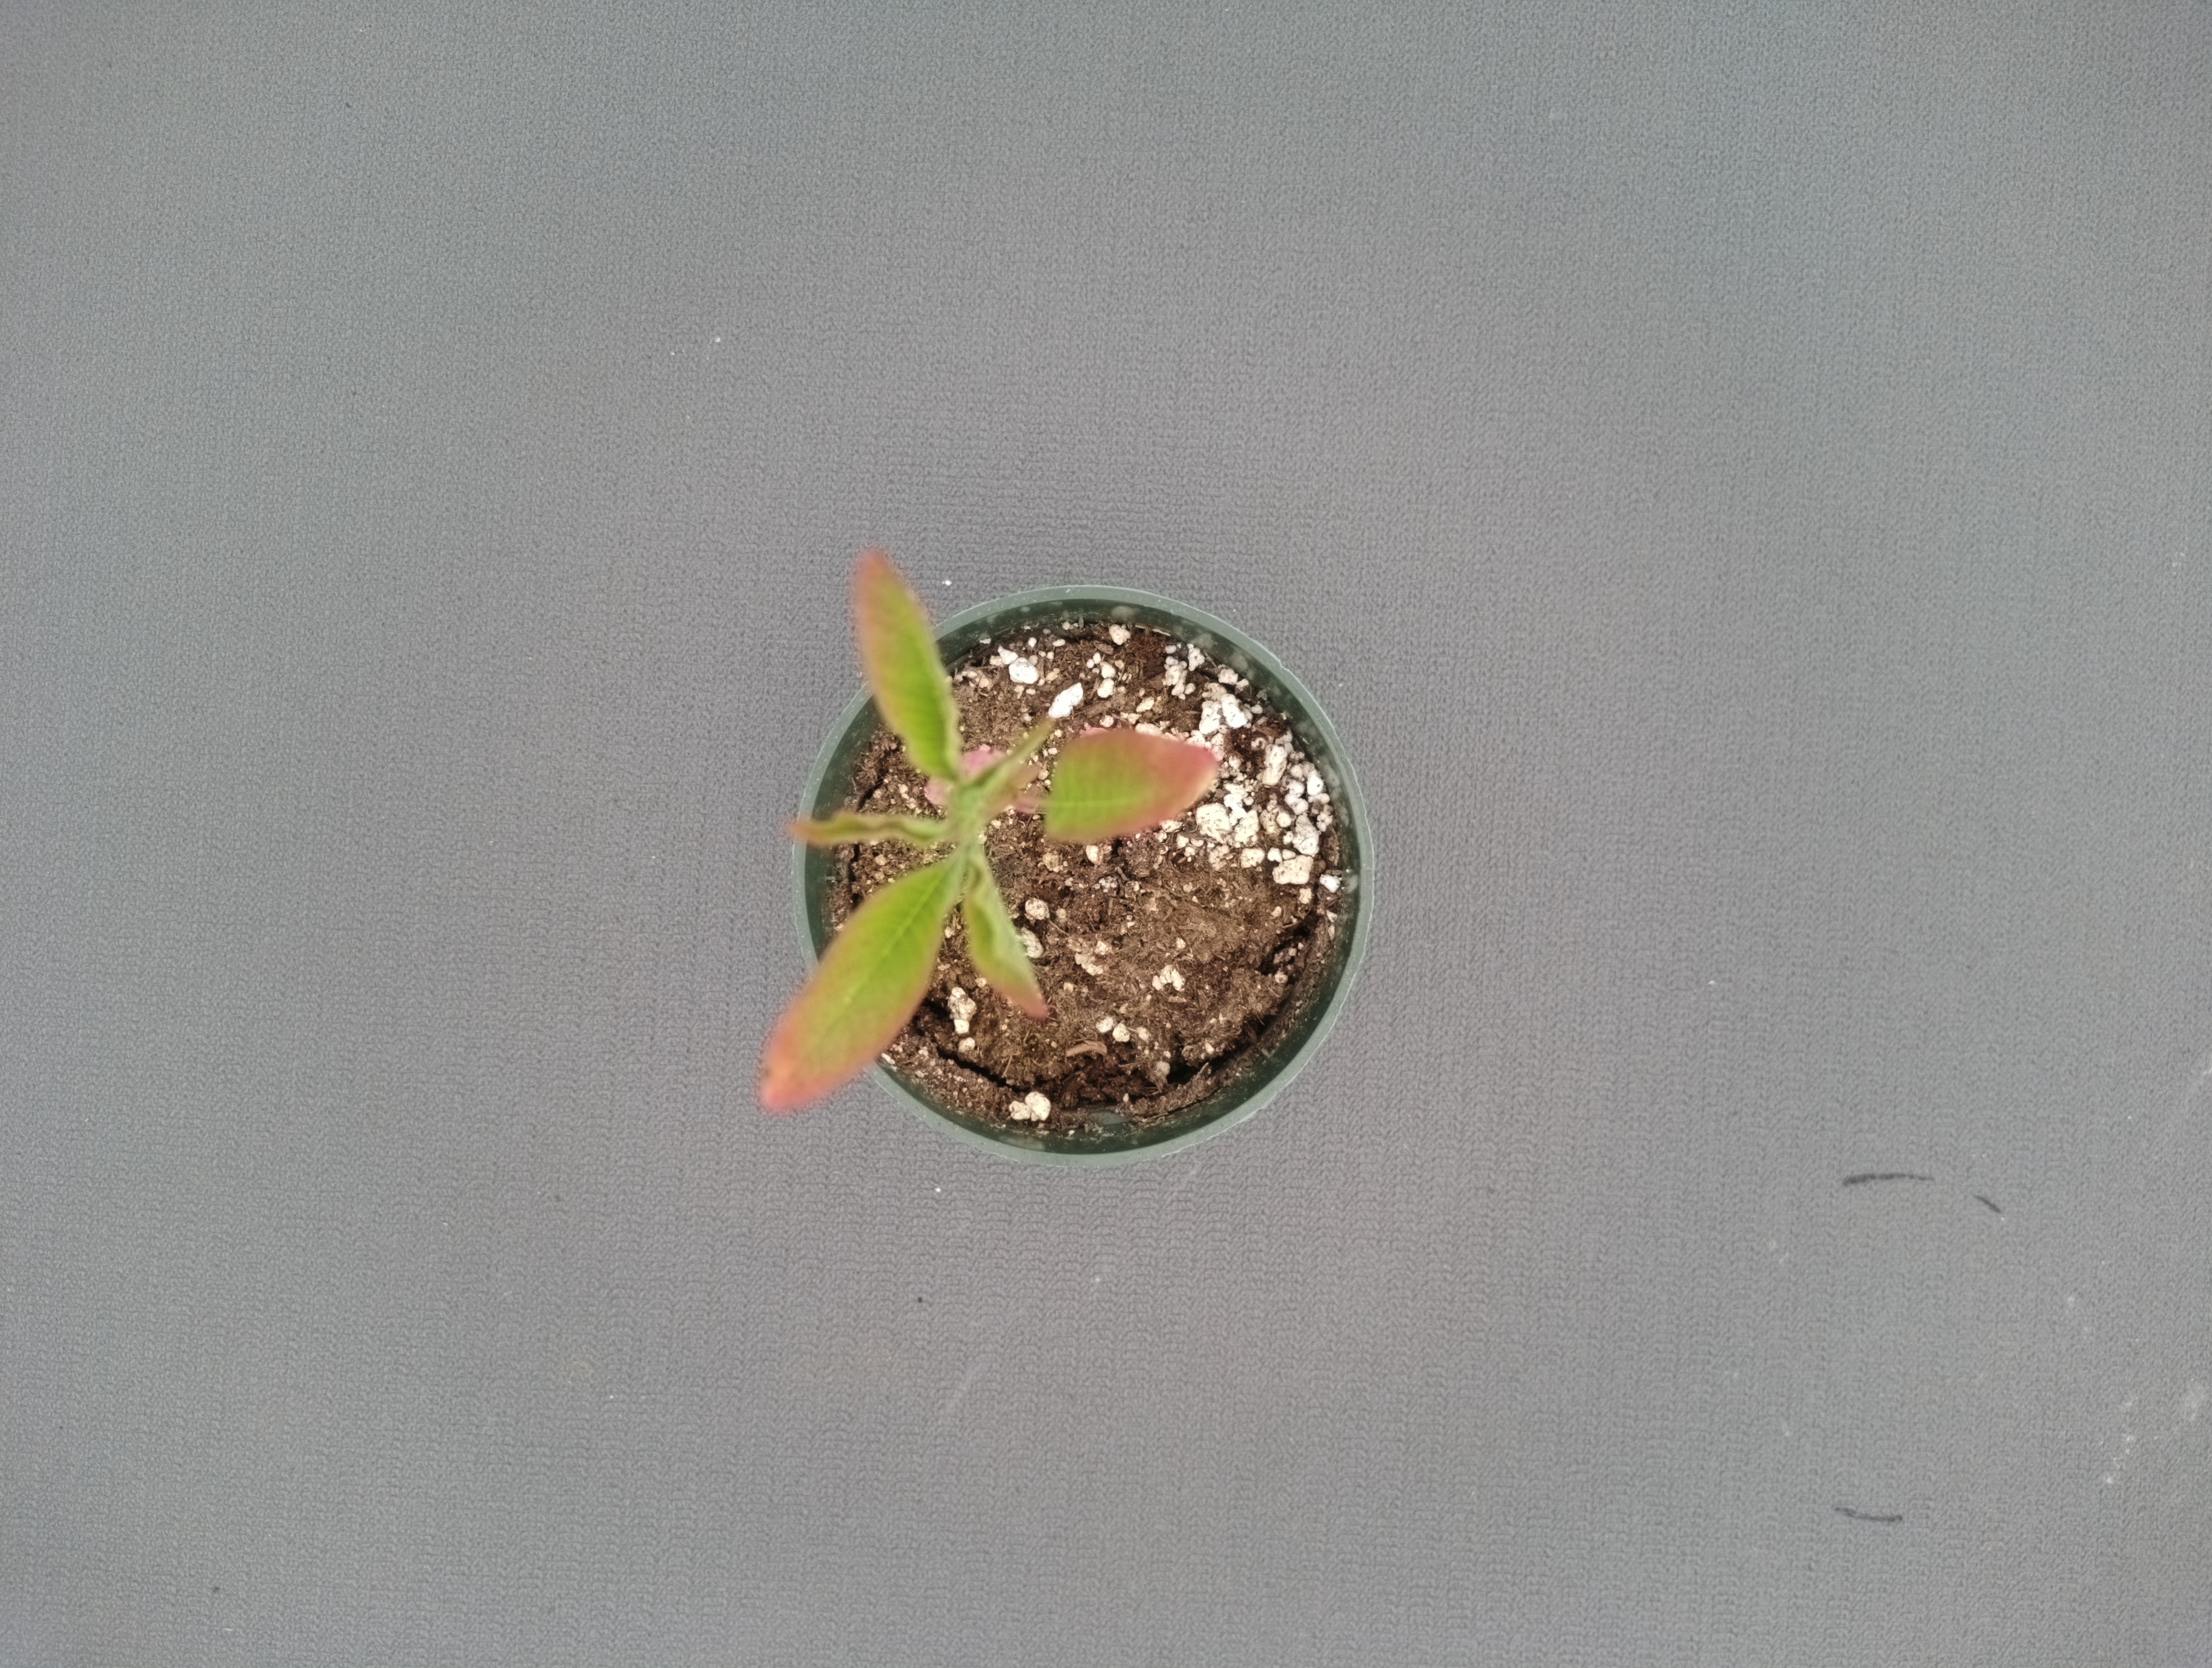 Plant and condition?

waterhemp, foliar distortion
